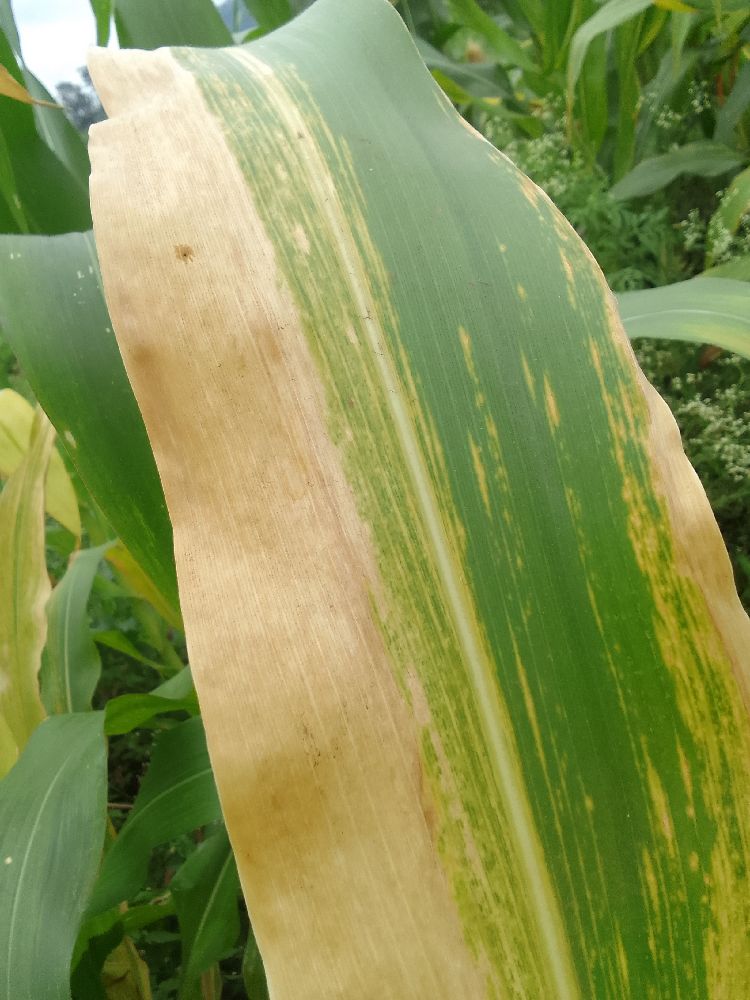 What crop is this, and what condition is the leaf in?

maize, maize lethal necrosis
